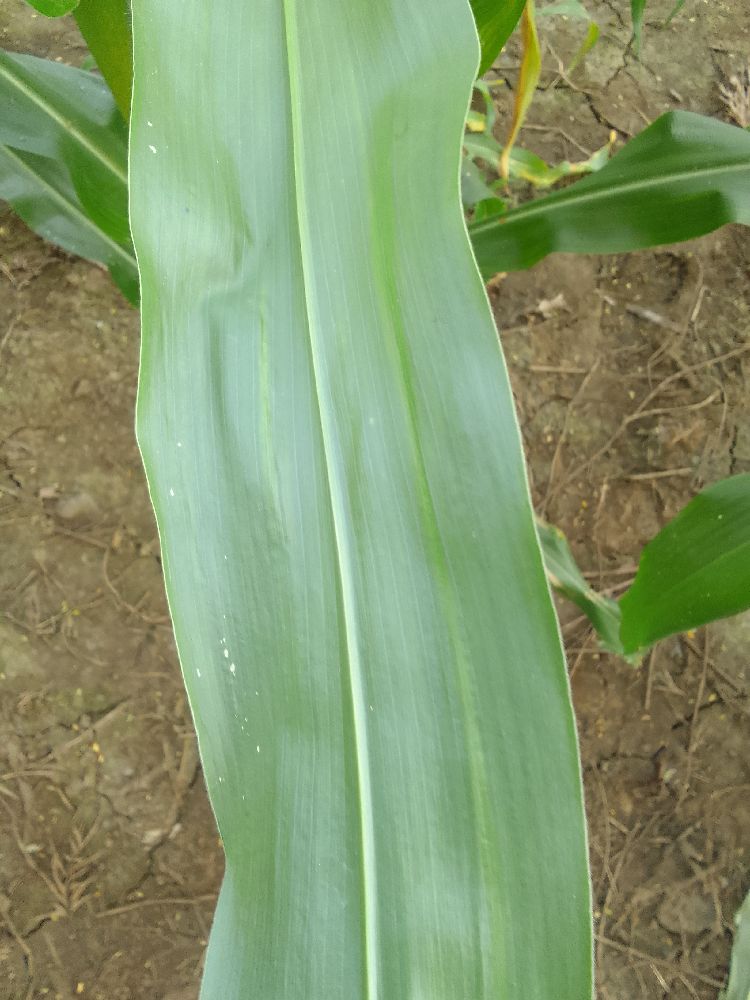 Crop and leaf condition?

maize, healthy
